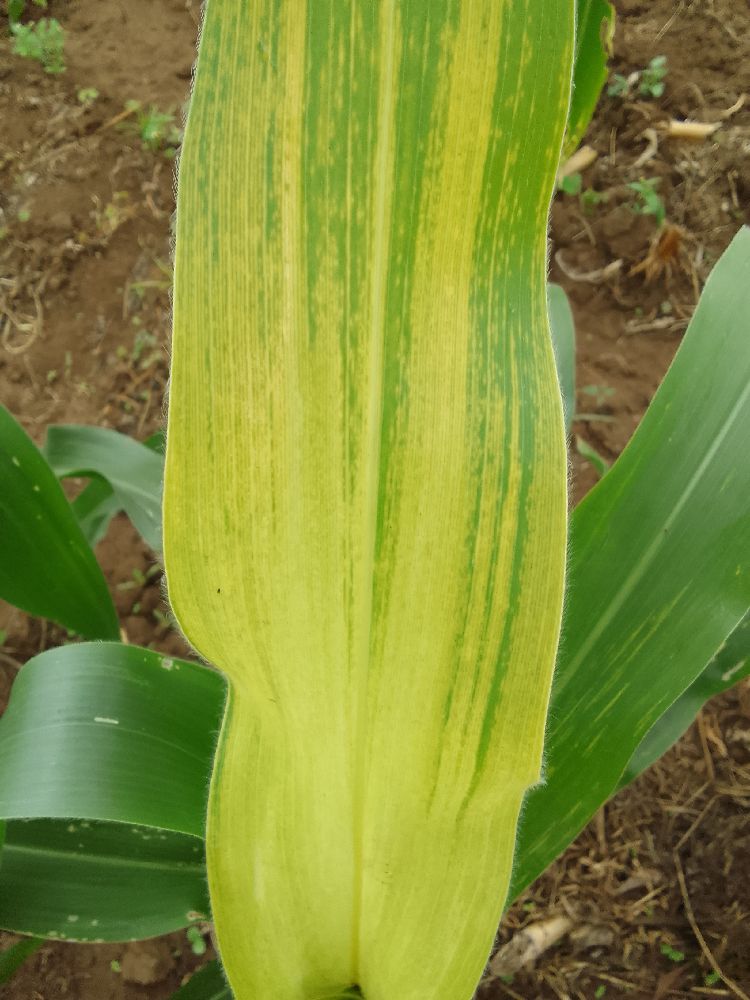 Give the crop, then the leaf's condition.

maize, maize lethal necrosis
